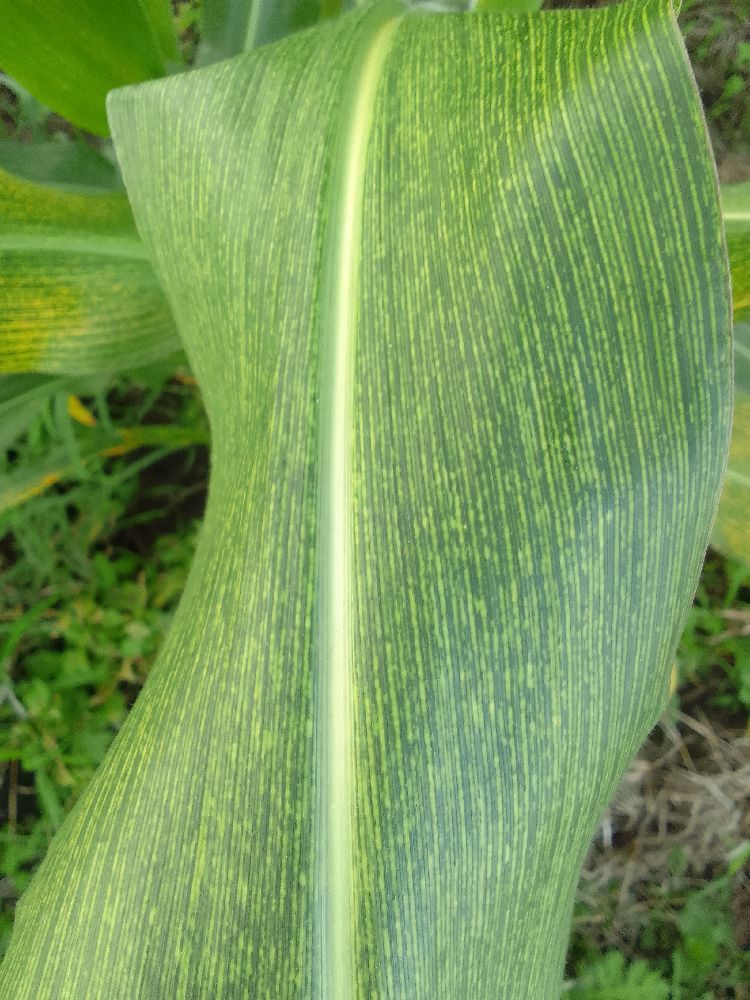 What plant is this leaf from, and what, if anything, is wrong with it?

maize, maize streak virus
